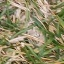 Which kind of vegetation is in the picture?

grass
